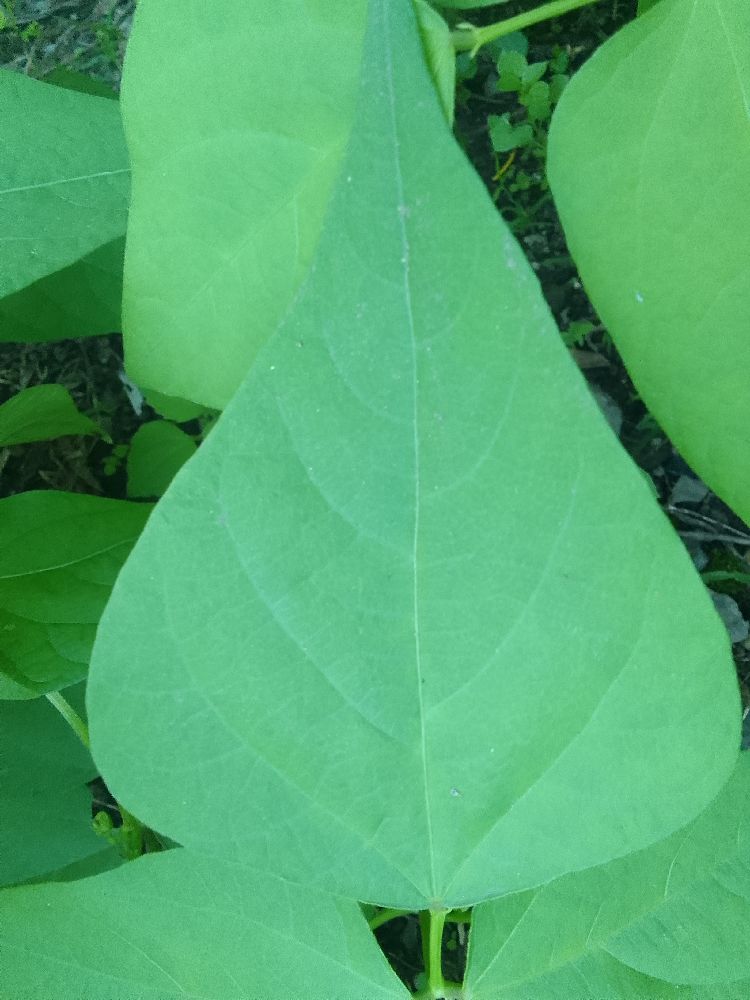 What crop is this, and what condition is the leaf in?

common bean, healthy
